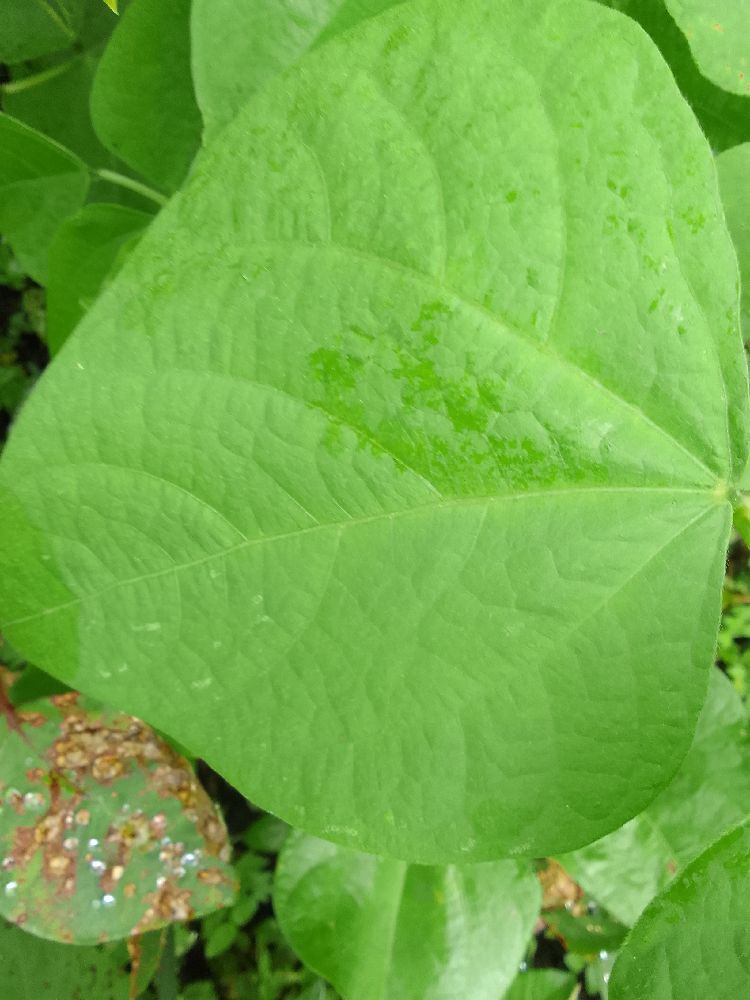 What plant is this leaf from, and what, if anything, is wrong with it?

common bean, healthy
